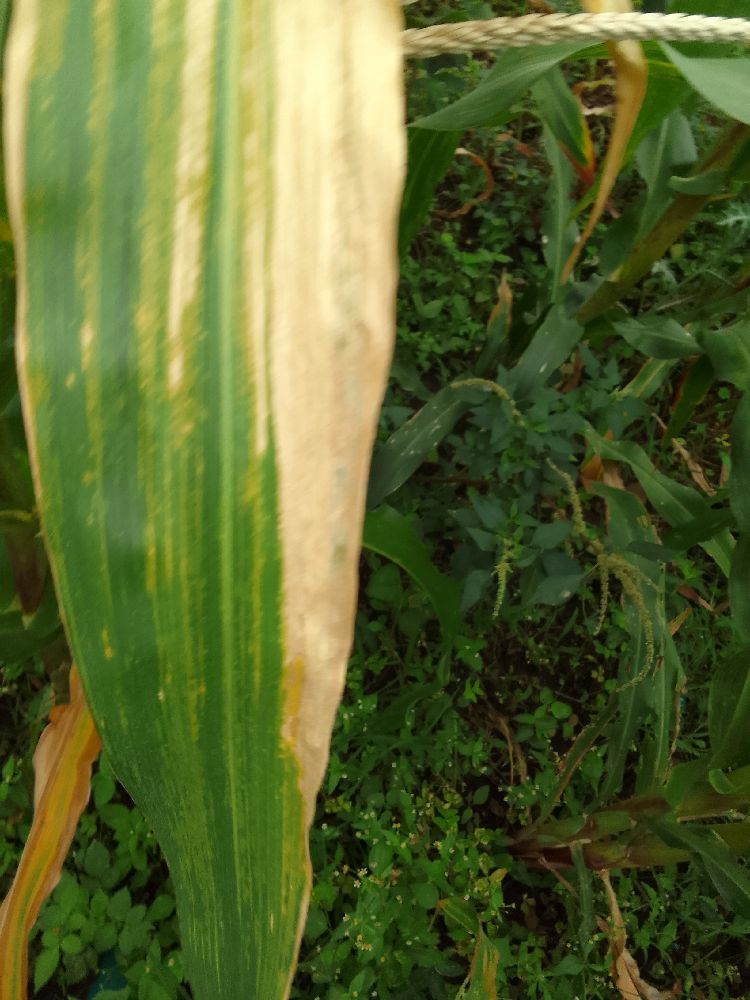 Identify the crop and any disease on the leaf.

maize, maize lethal necrosis
